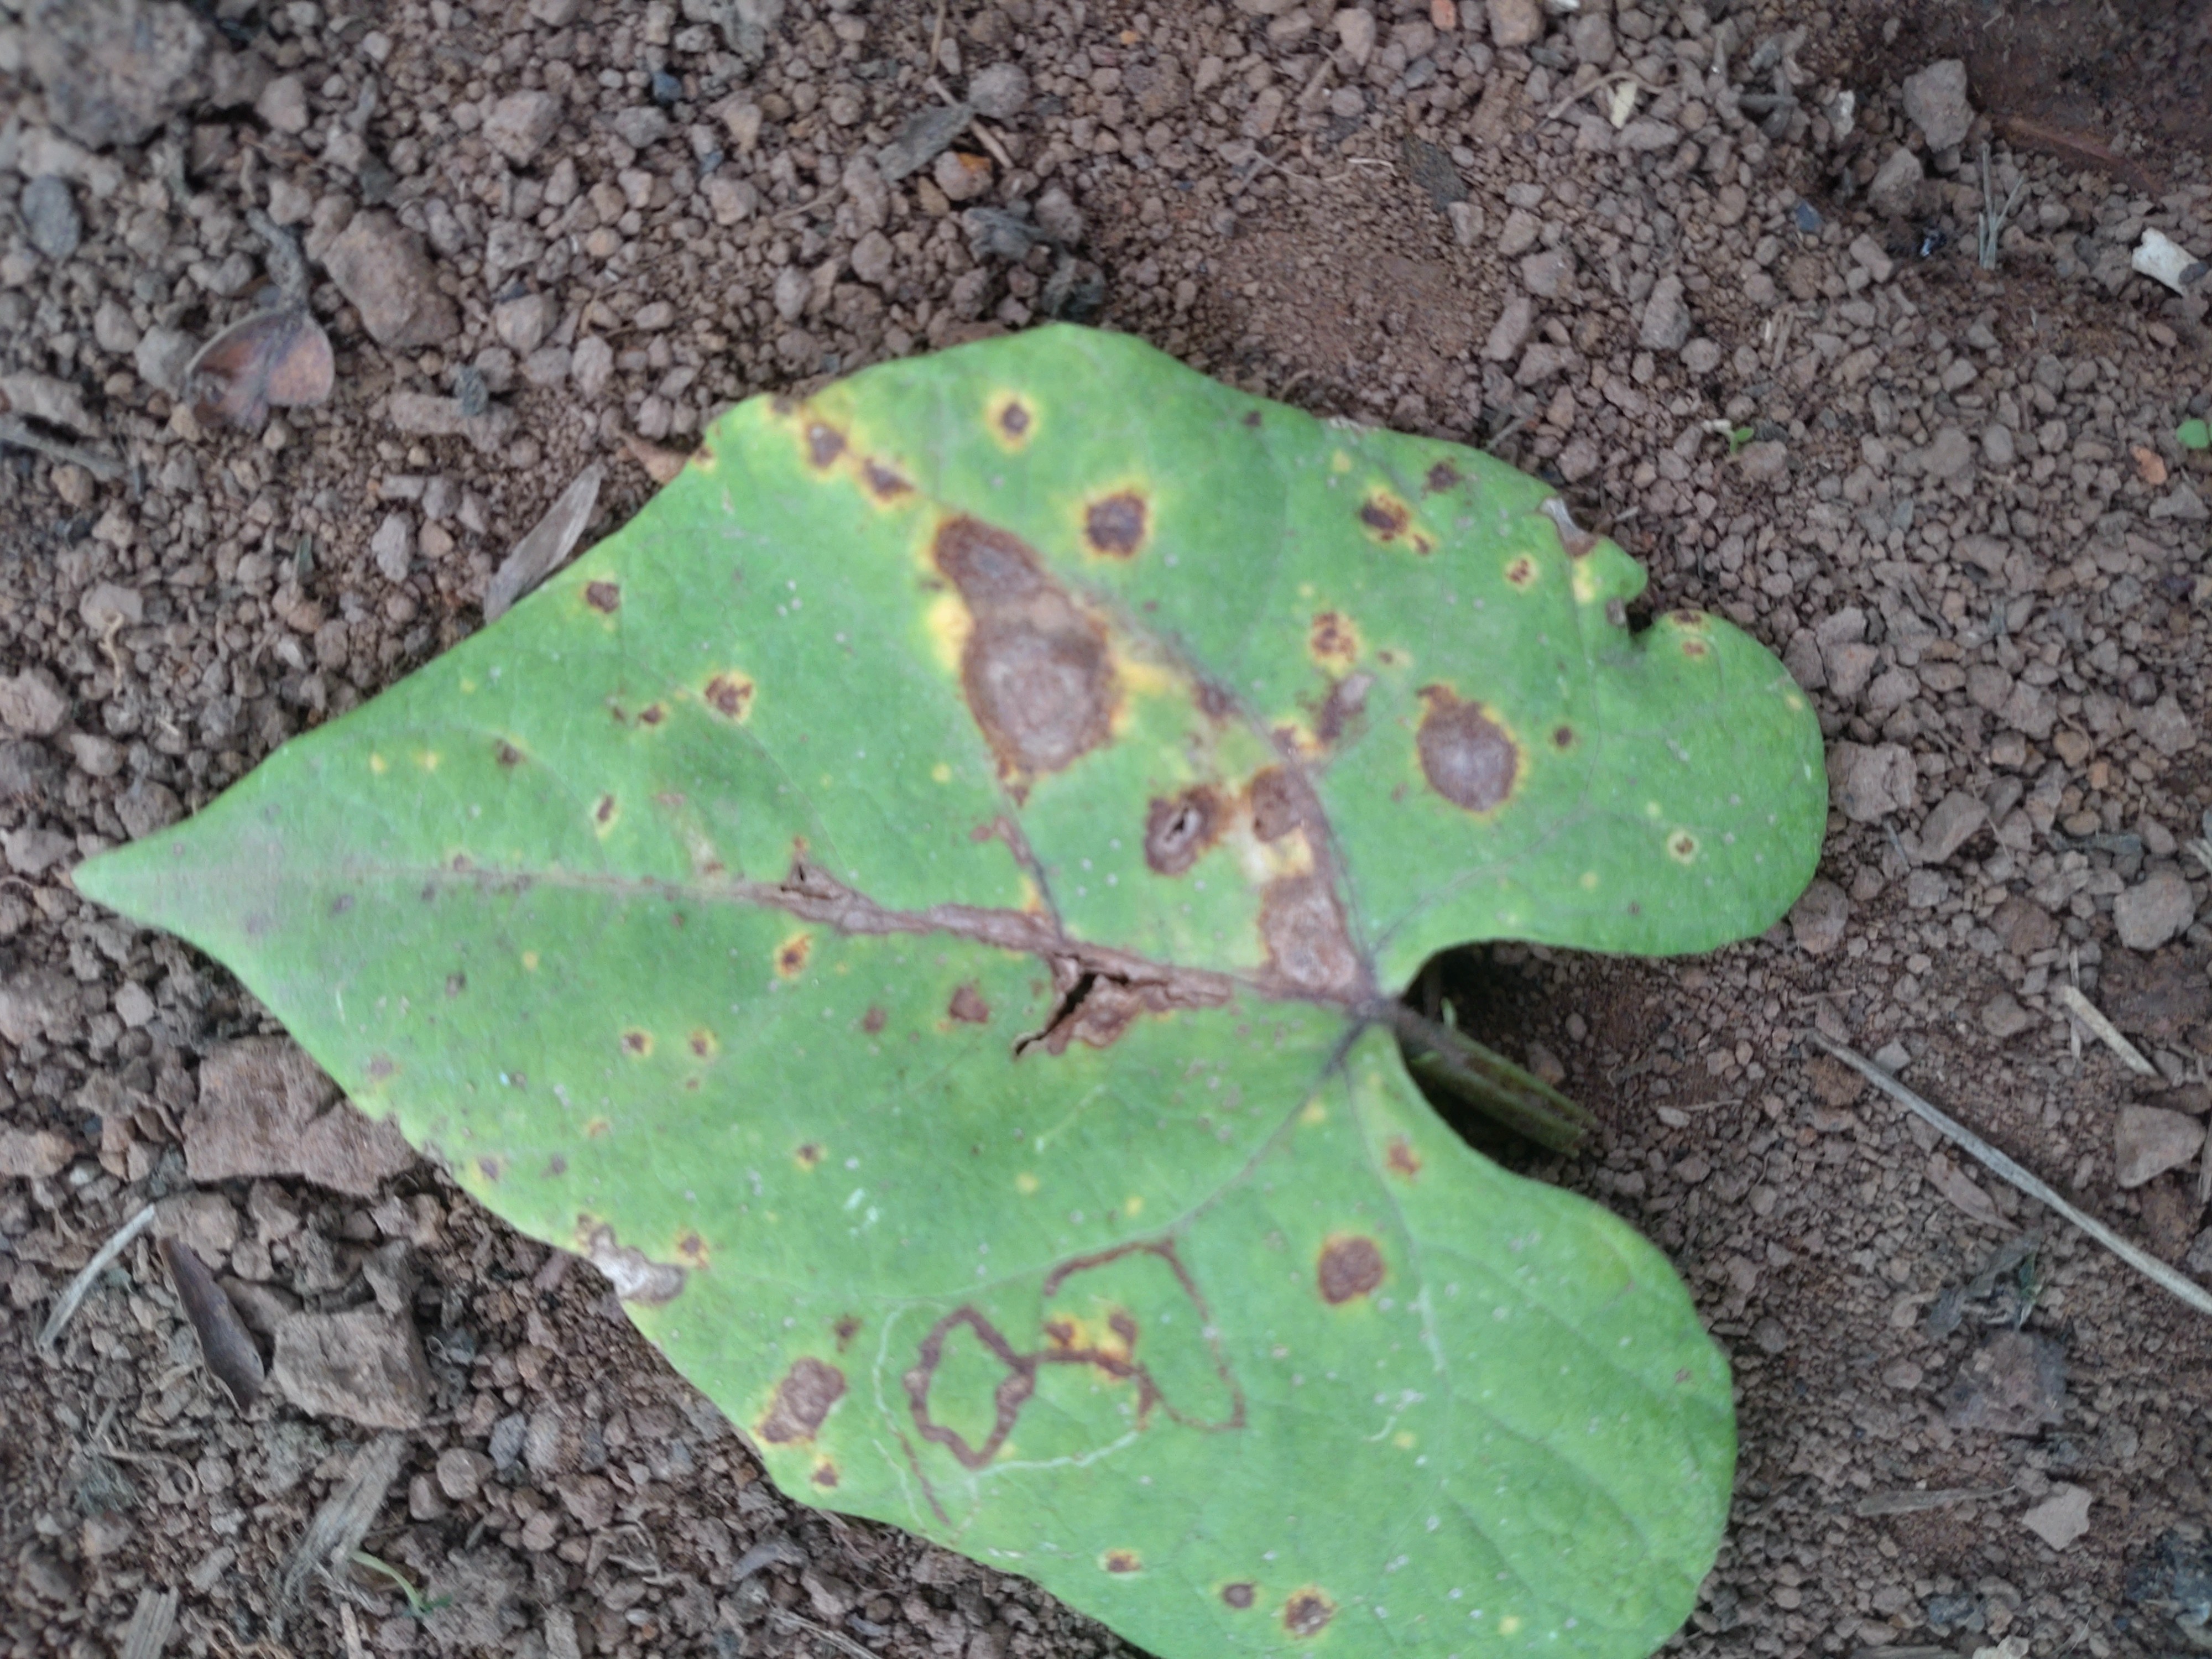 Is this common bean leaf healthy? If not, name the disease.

rust
